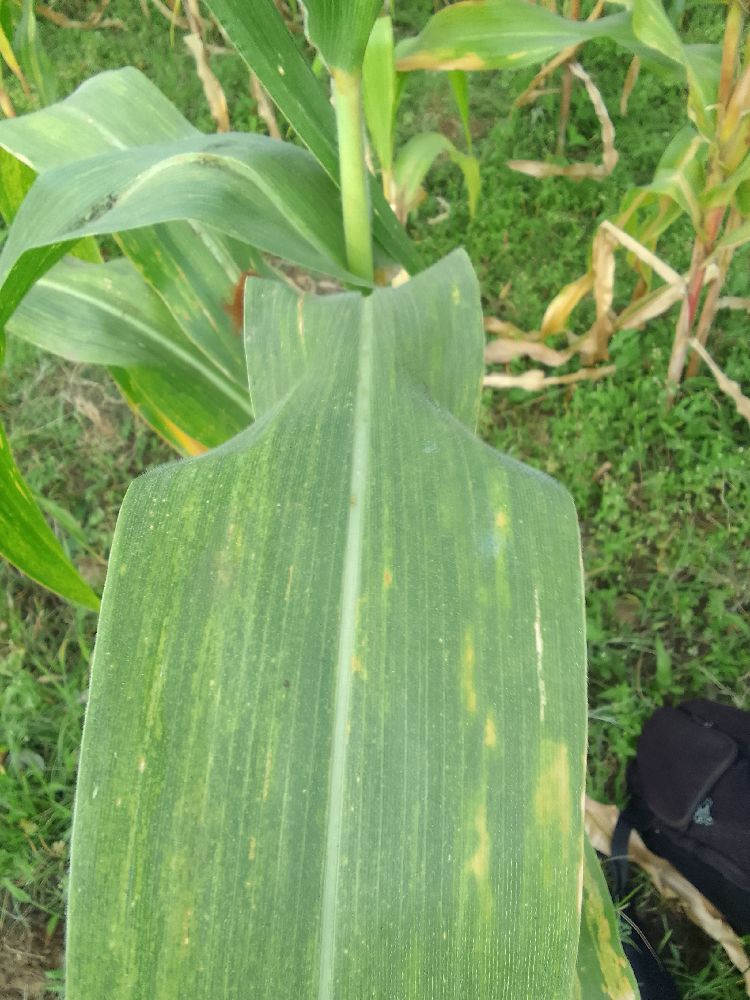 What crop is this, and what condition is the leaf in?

maize, maize lethal necrosis
